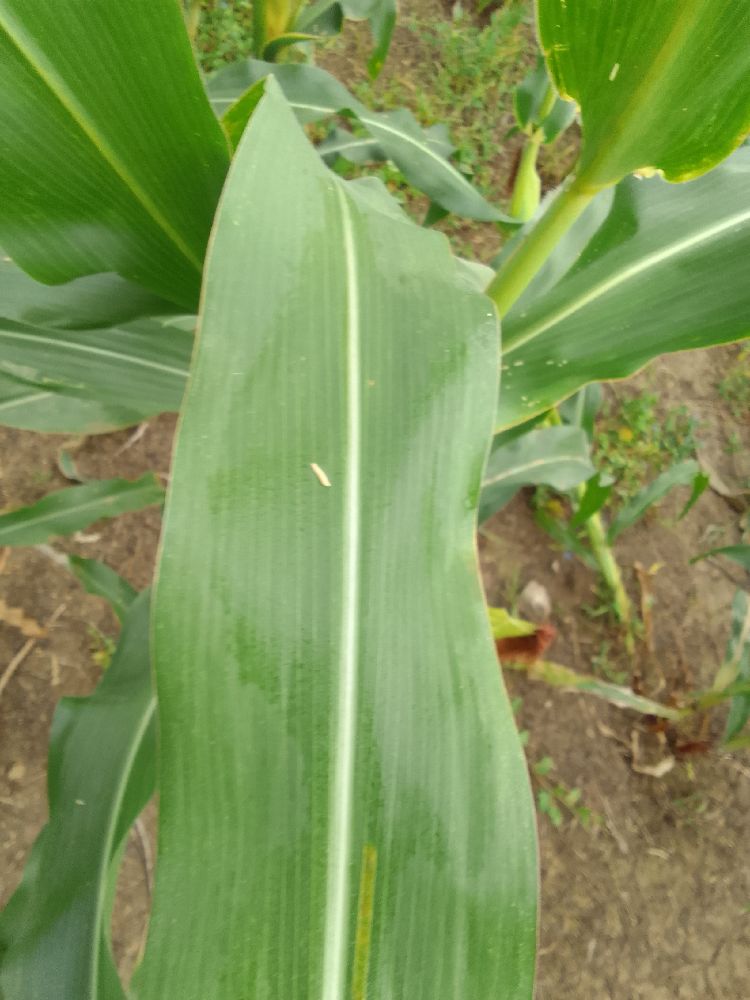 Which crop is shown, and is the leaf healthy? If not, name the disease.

maize, healthy
